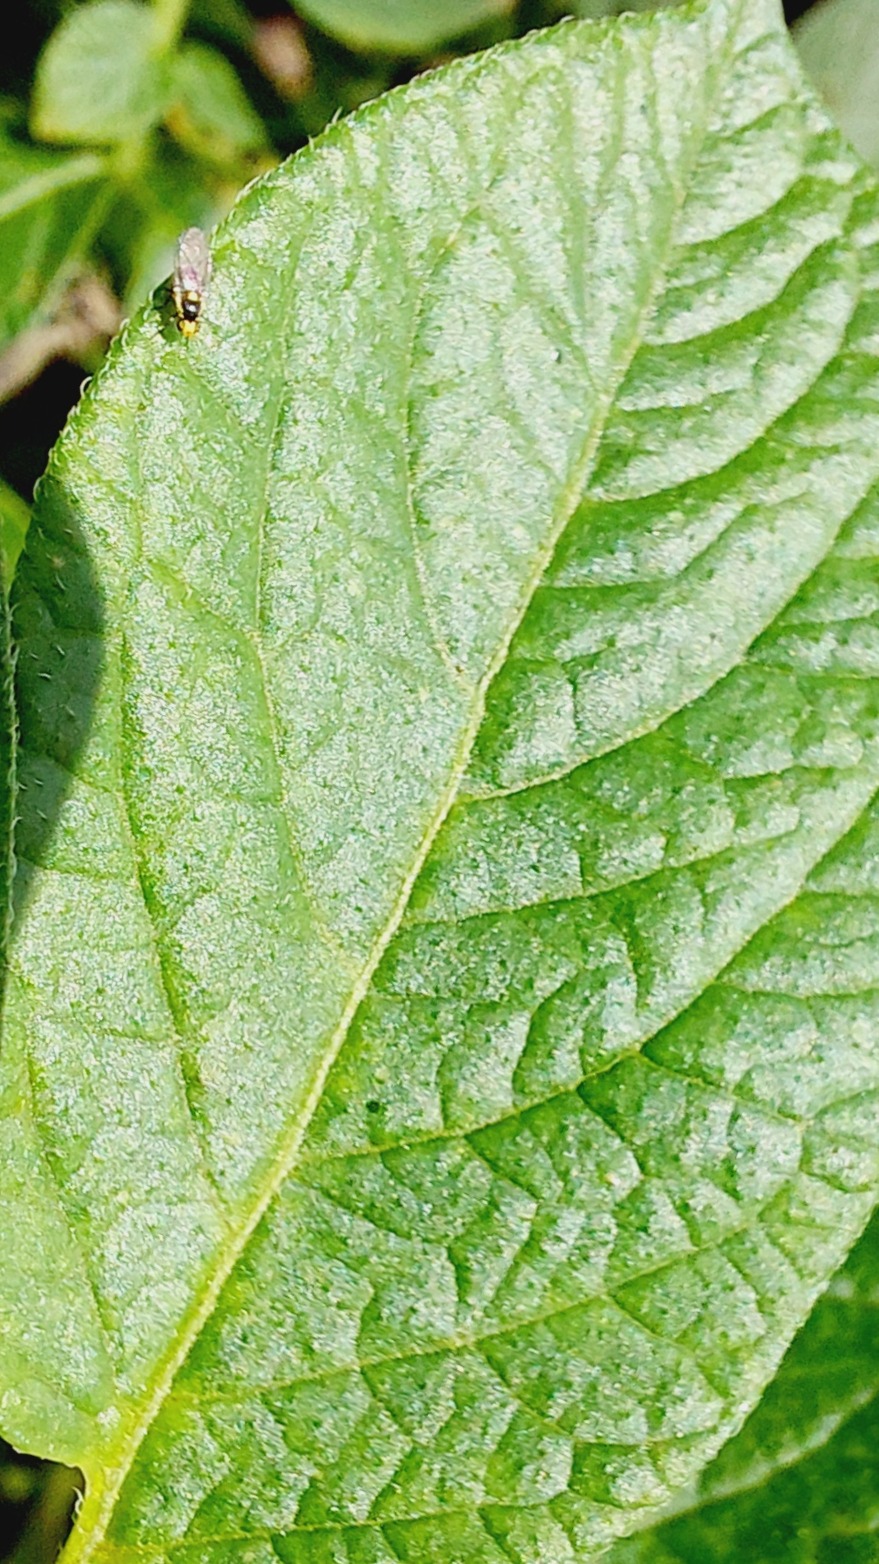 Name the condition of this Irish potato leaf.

healthy
